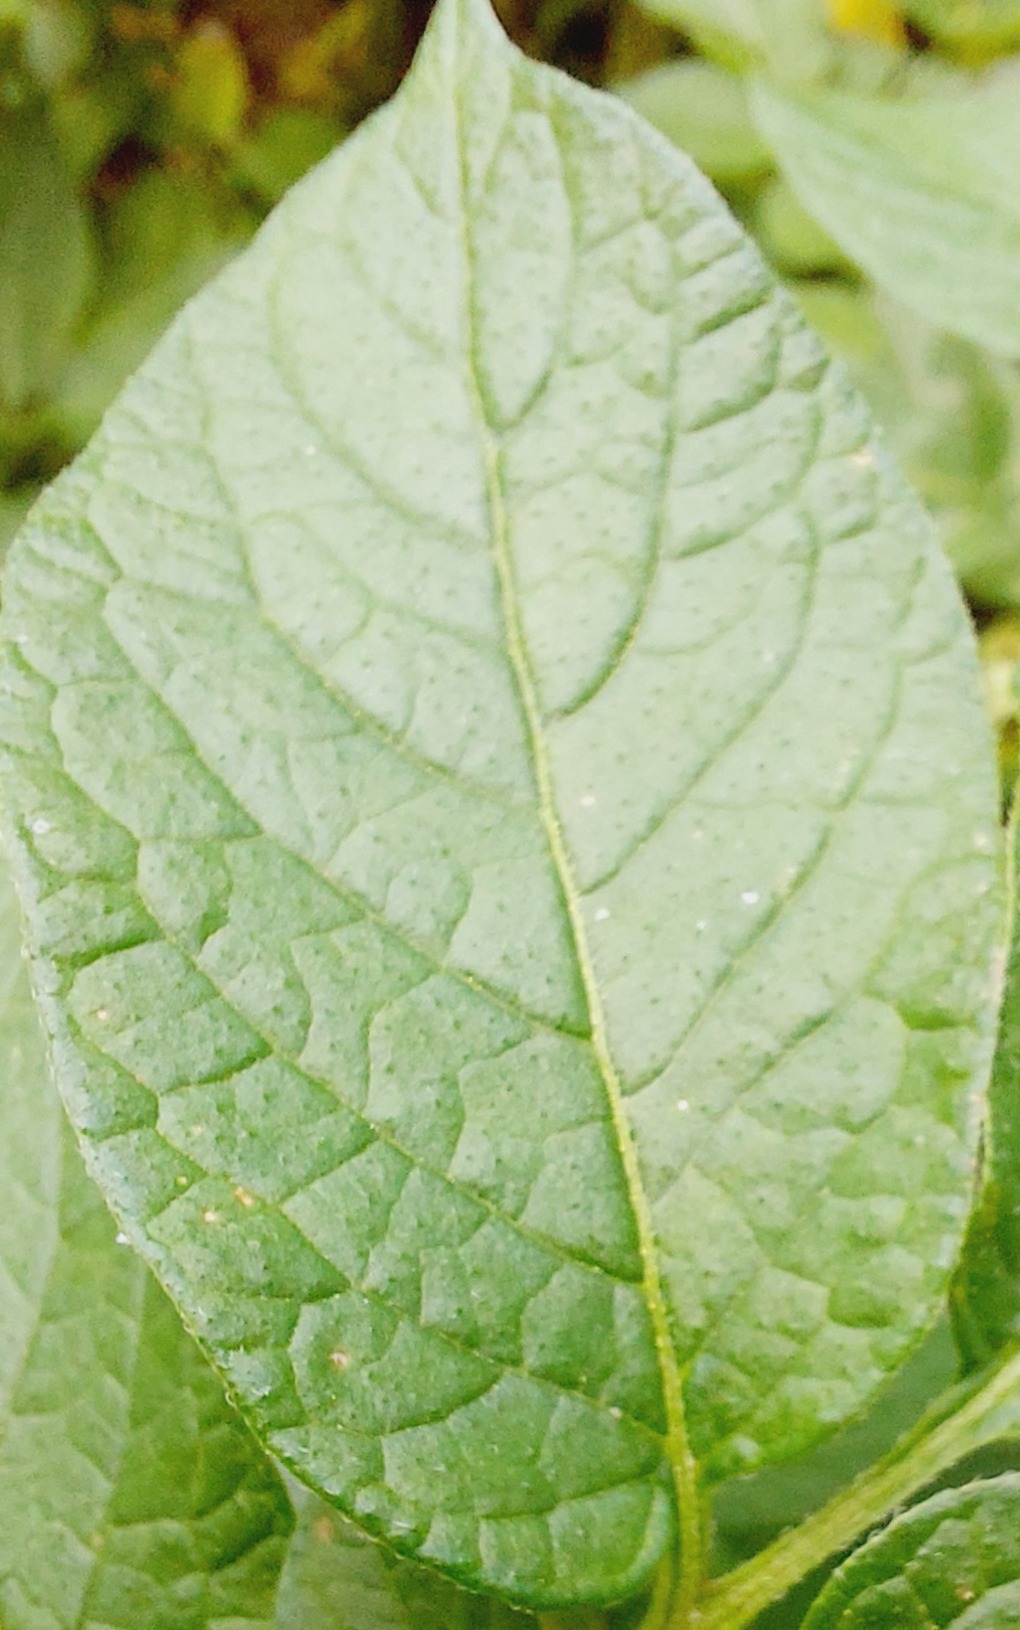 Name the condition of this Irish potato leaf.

healthy
